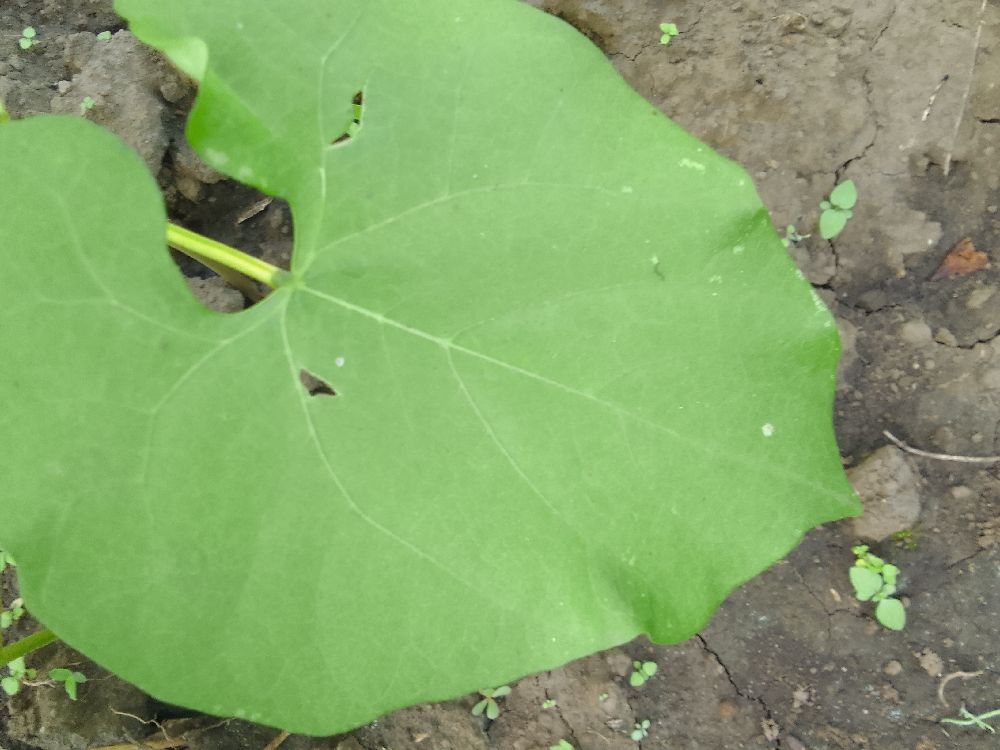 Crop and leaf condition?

common bean, healthy
